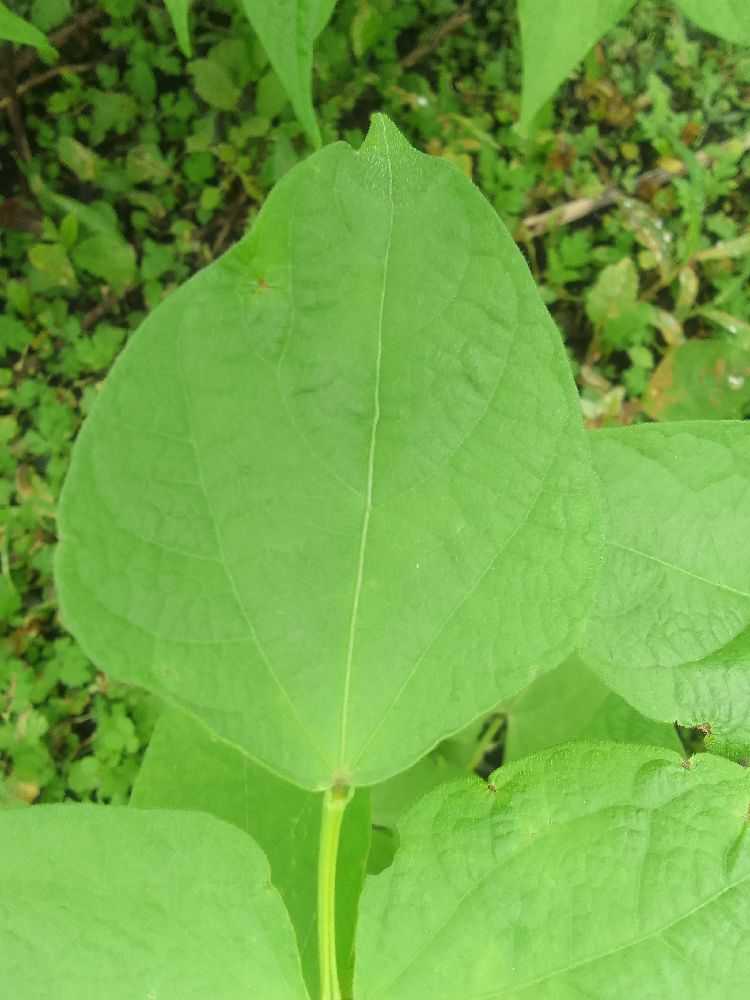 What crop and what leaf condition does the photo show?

common bean, healthy
